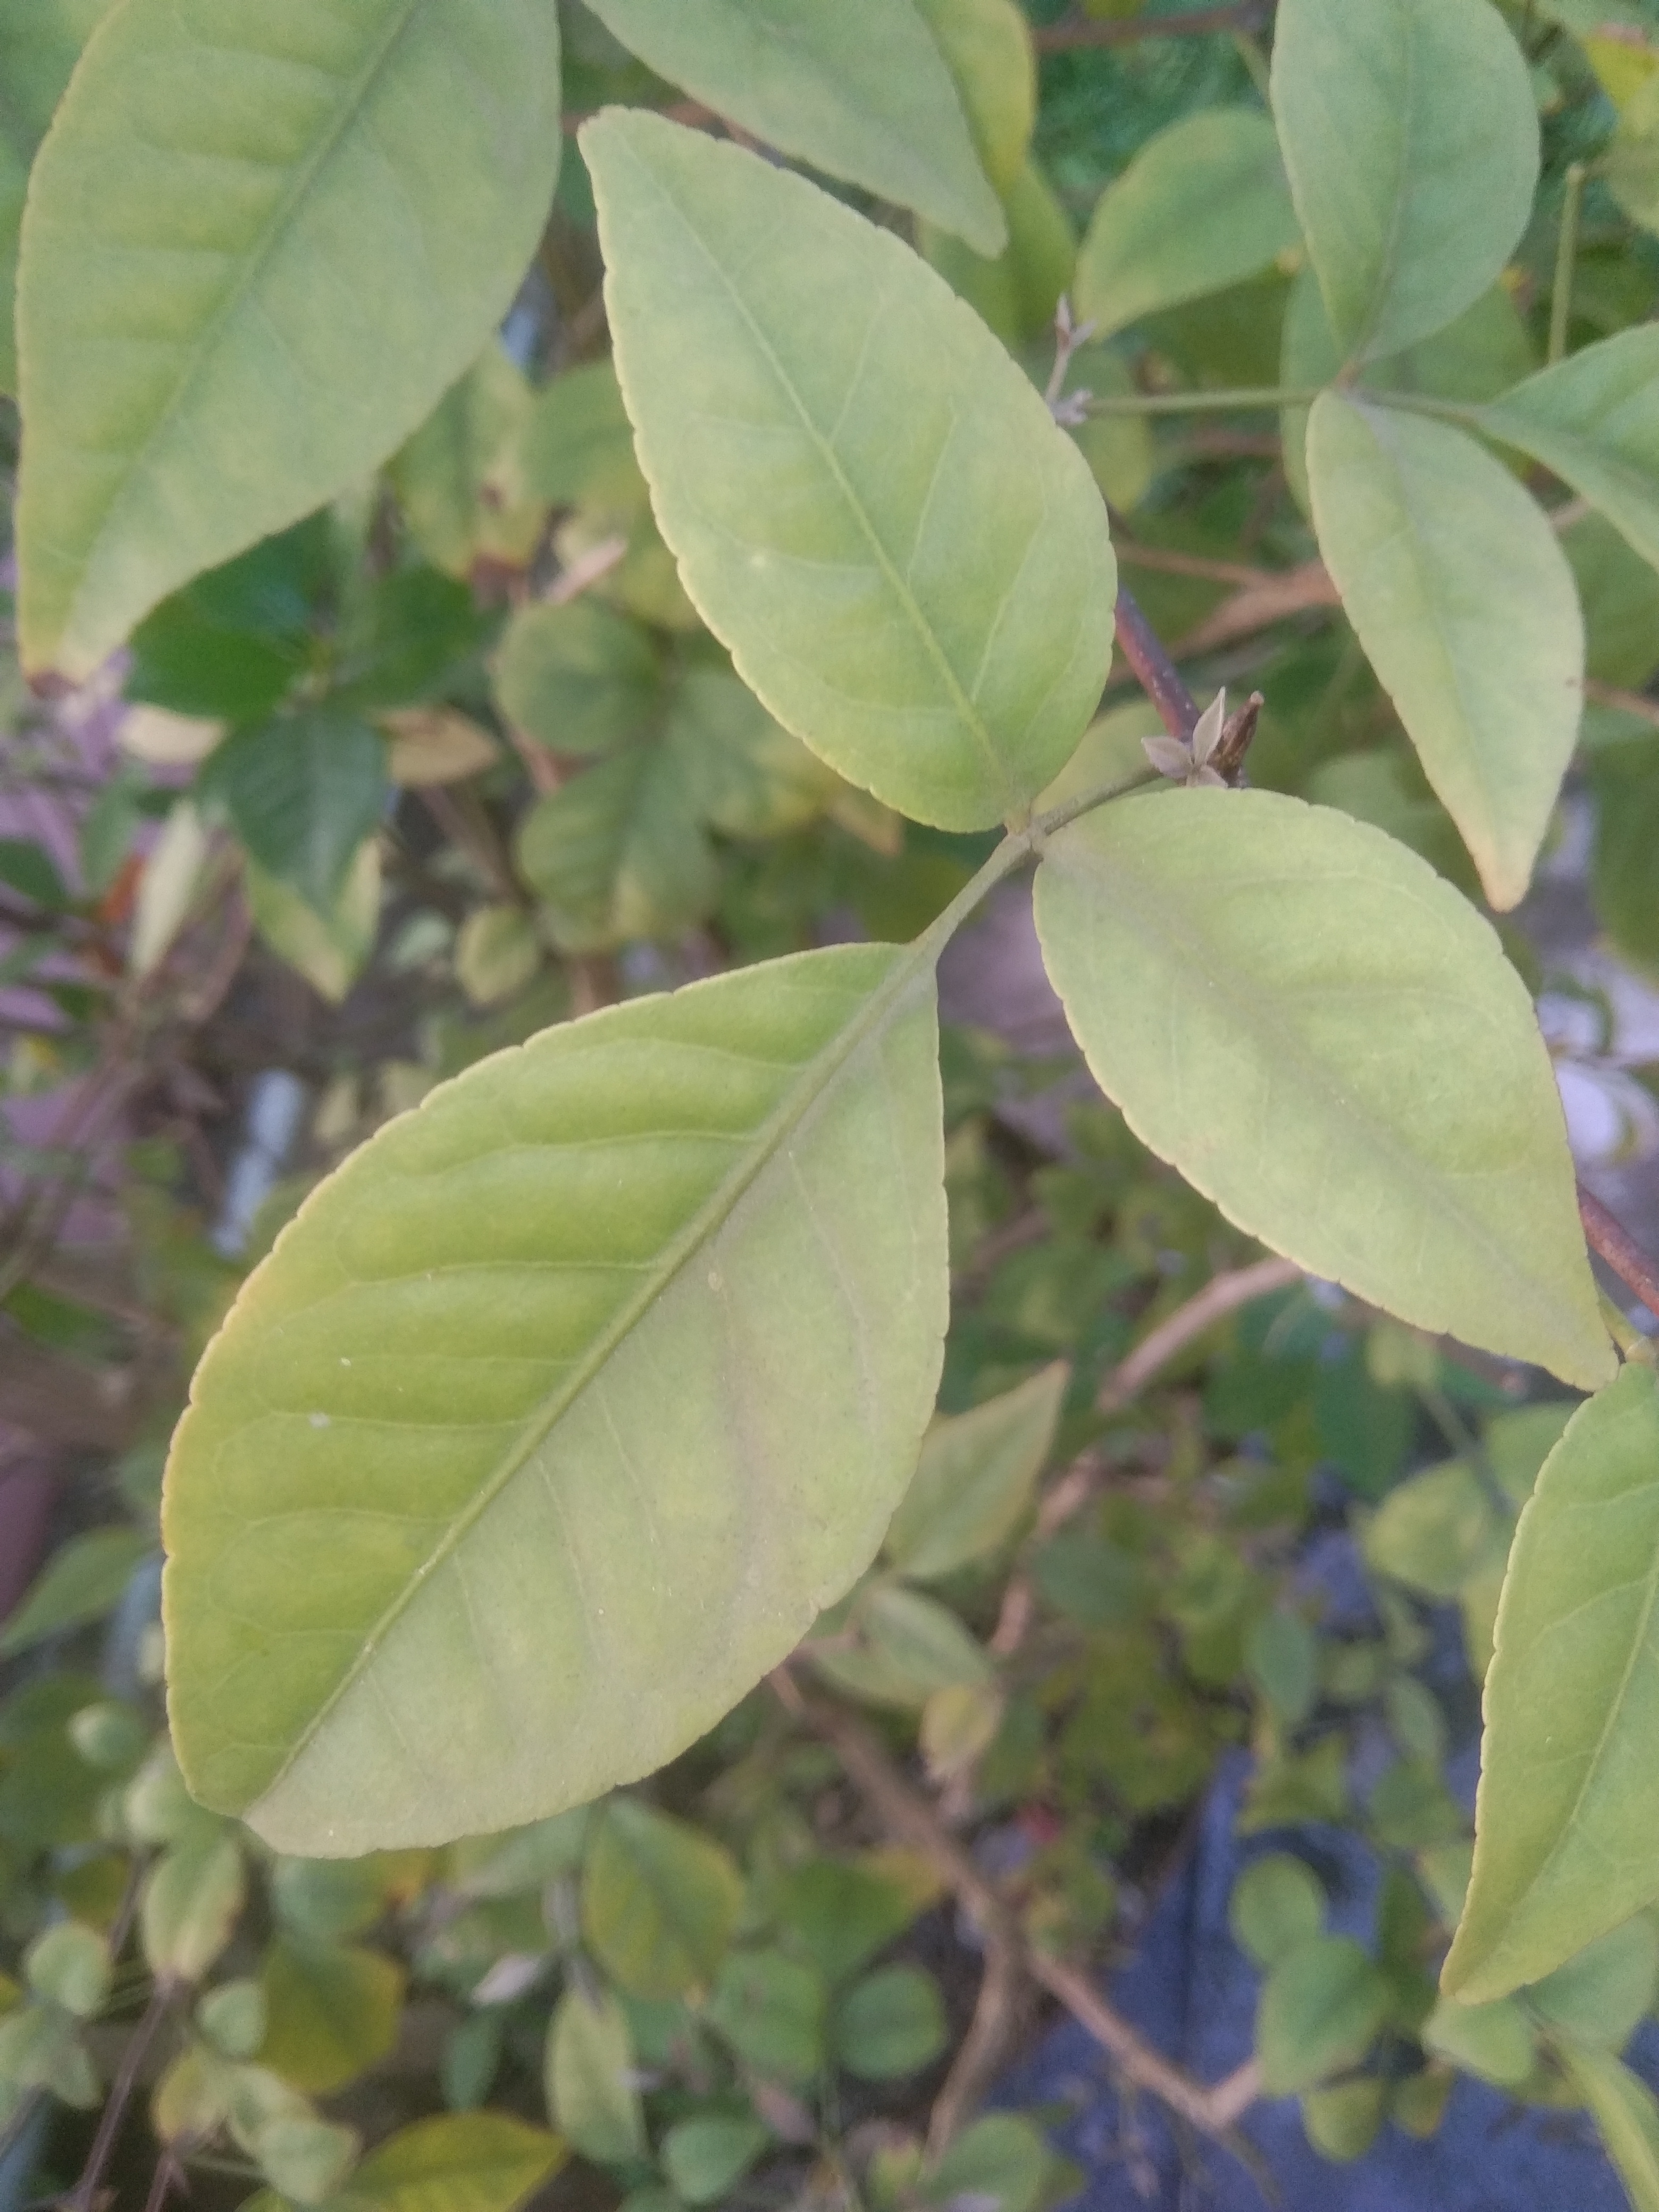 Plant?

wood apple
